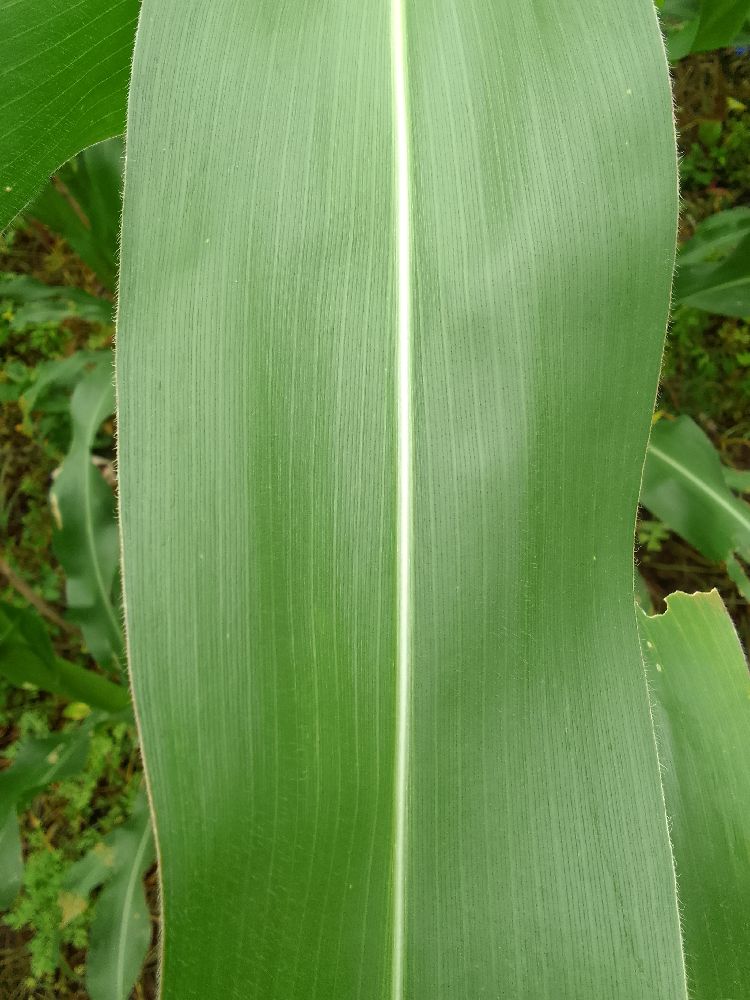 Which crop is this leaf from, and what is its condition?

maize, healthy
